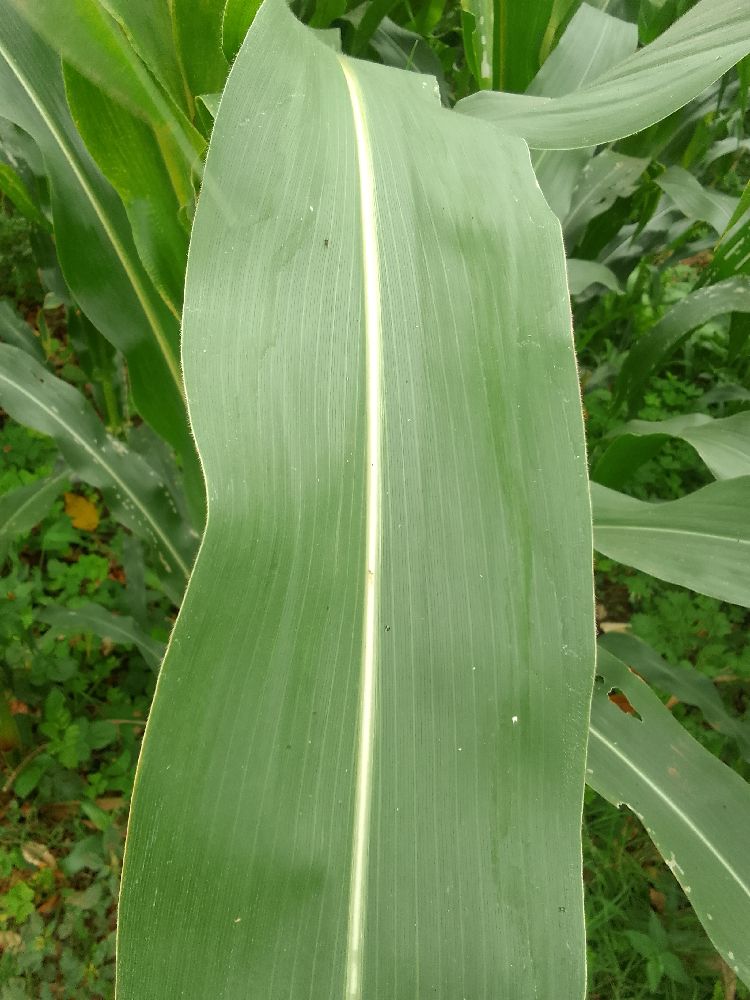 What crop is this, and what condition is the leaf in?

maize, healthy
